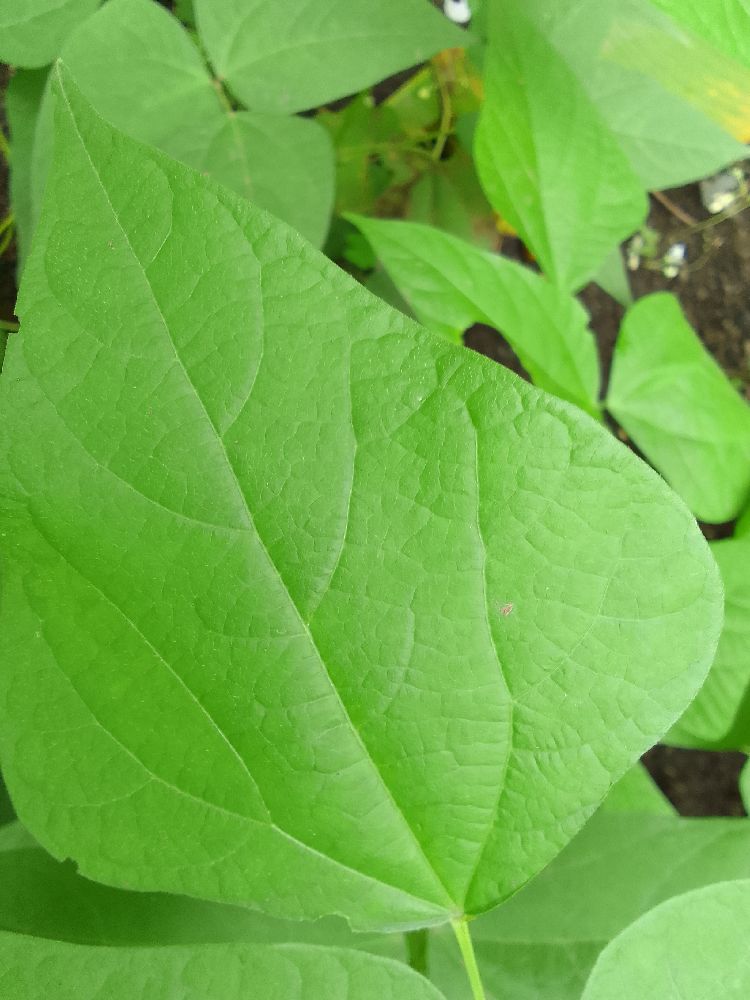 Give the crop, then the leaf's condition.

common bean, healthy
